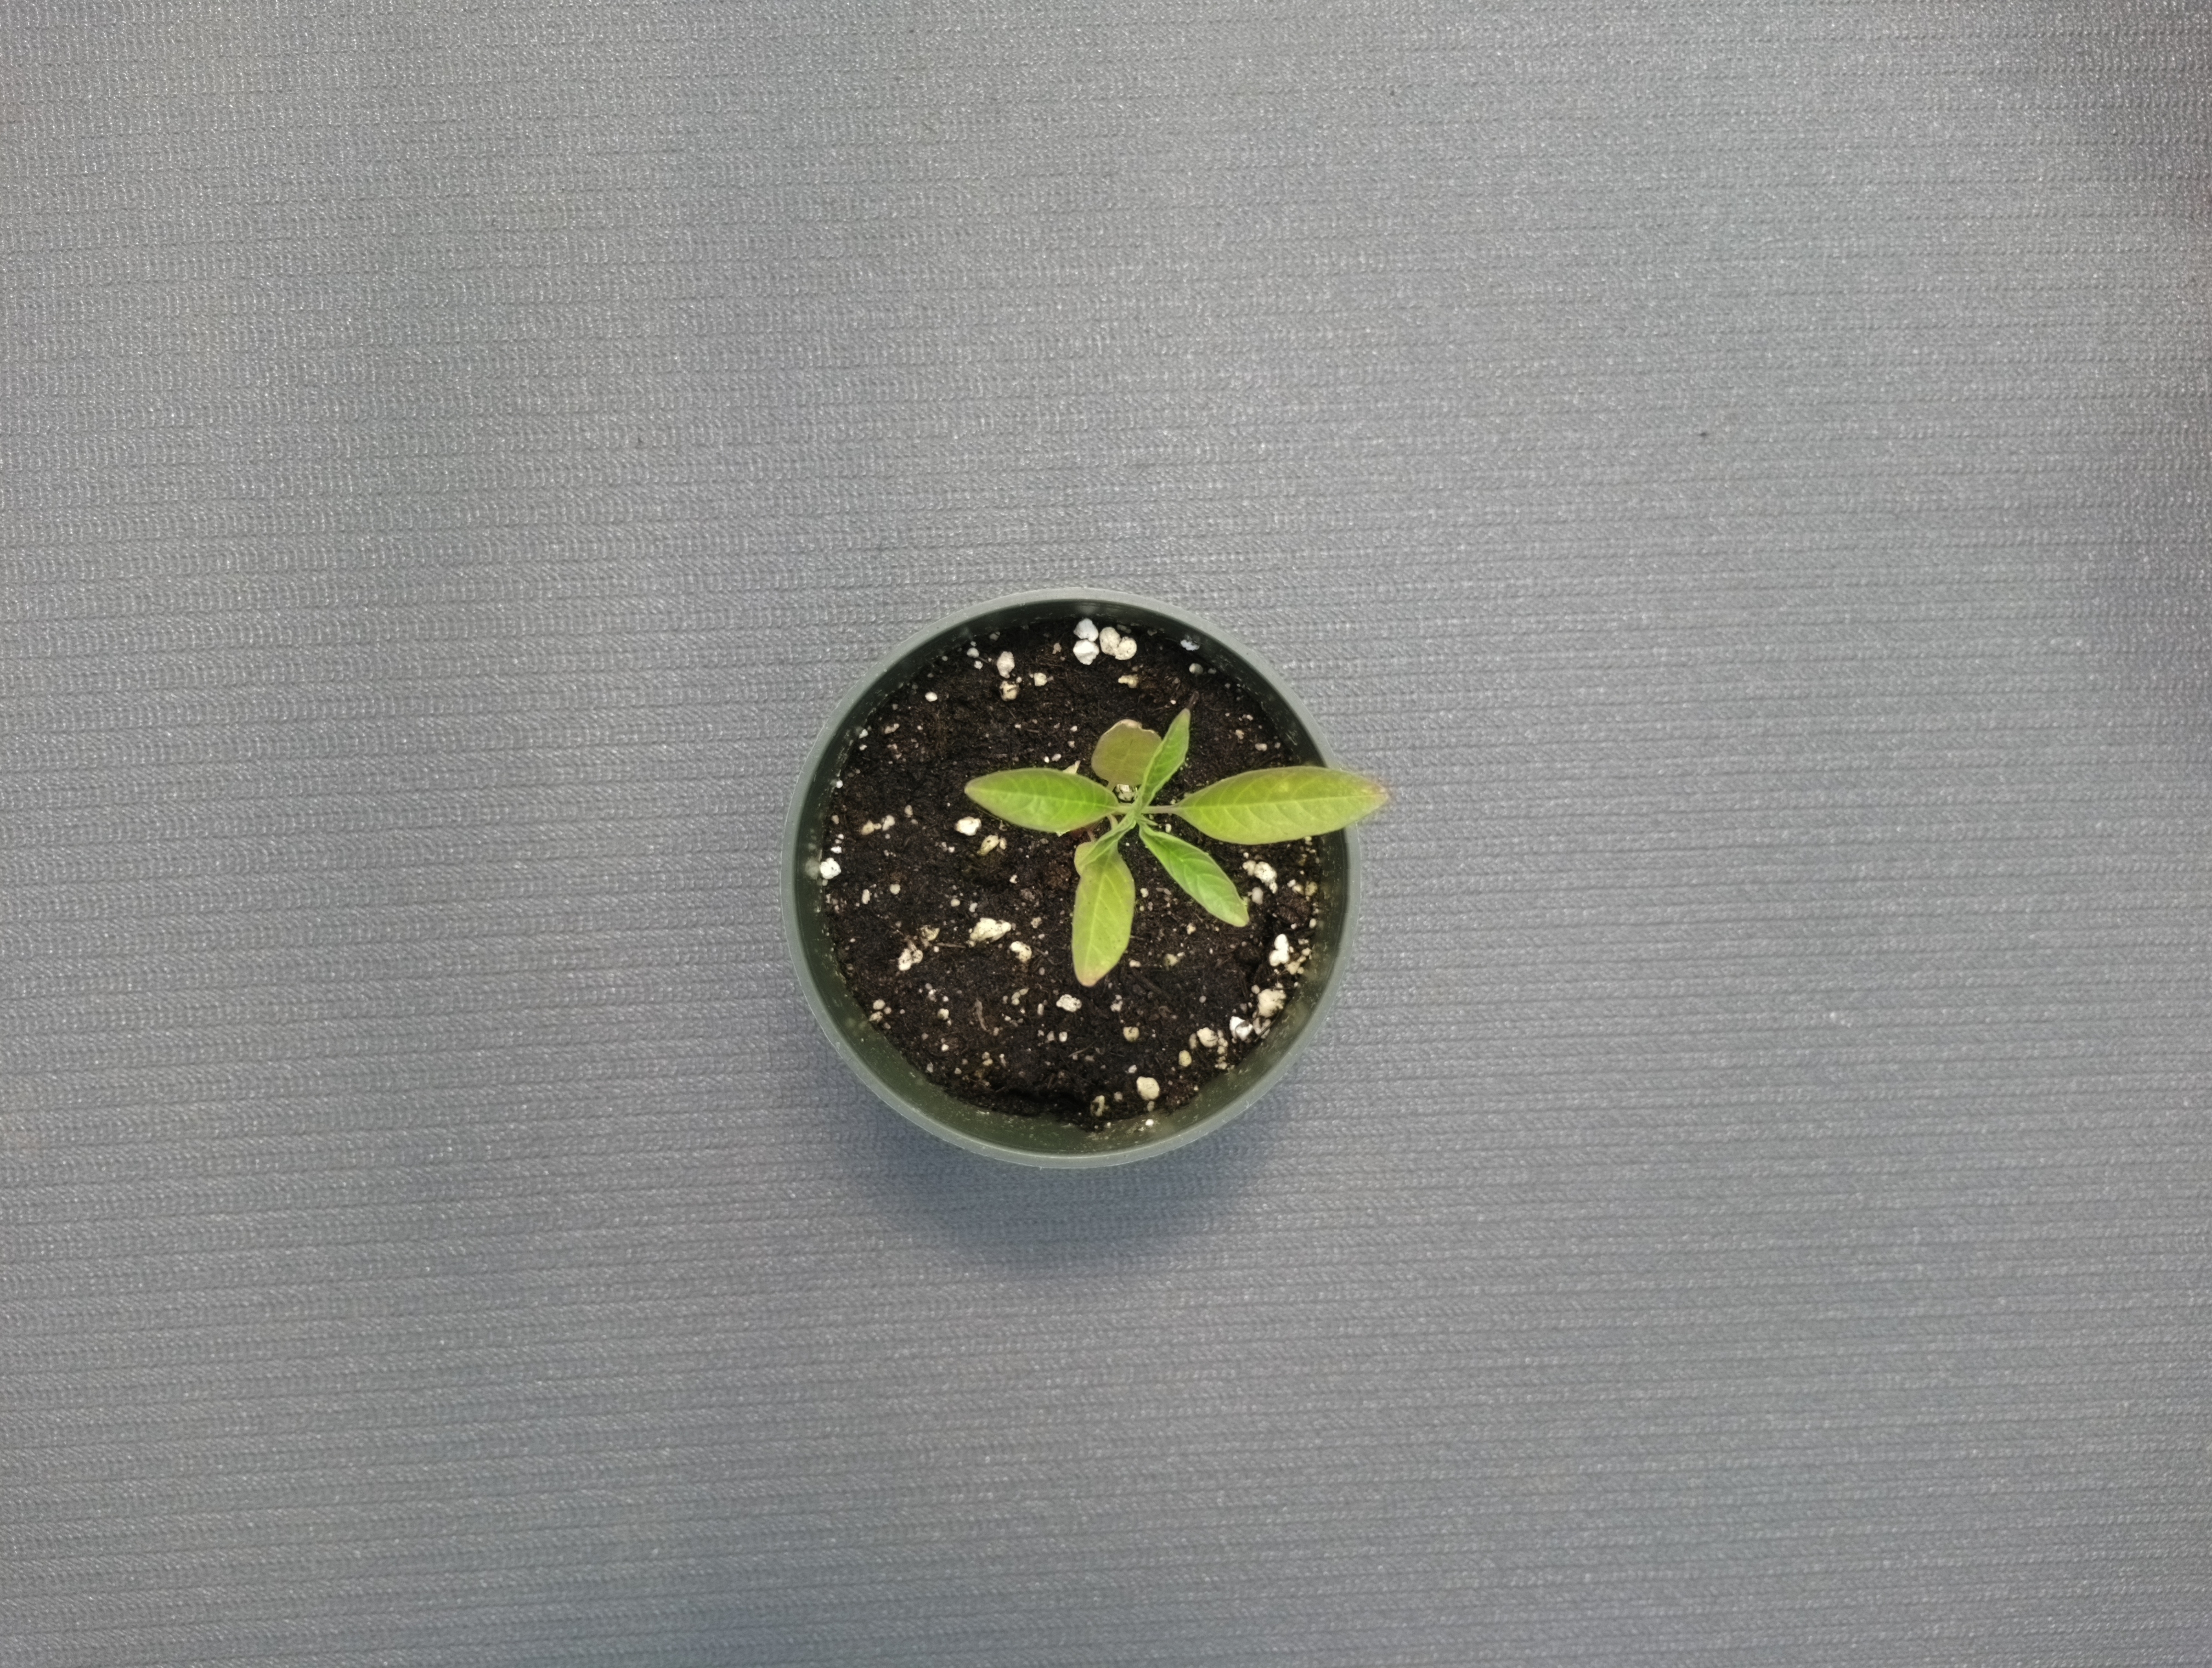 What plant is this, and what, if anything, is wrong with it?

waterhemp, healthy untreated
